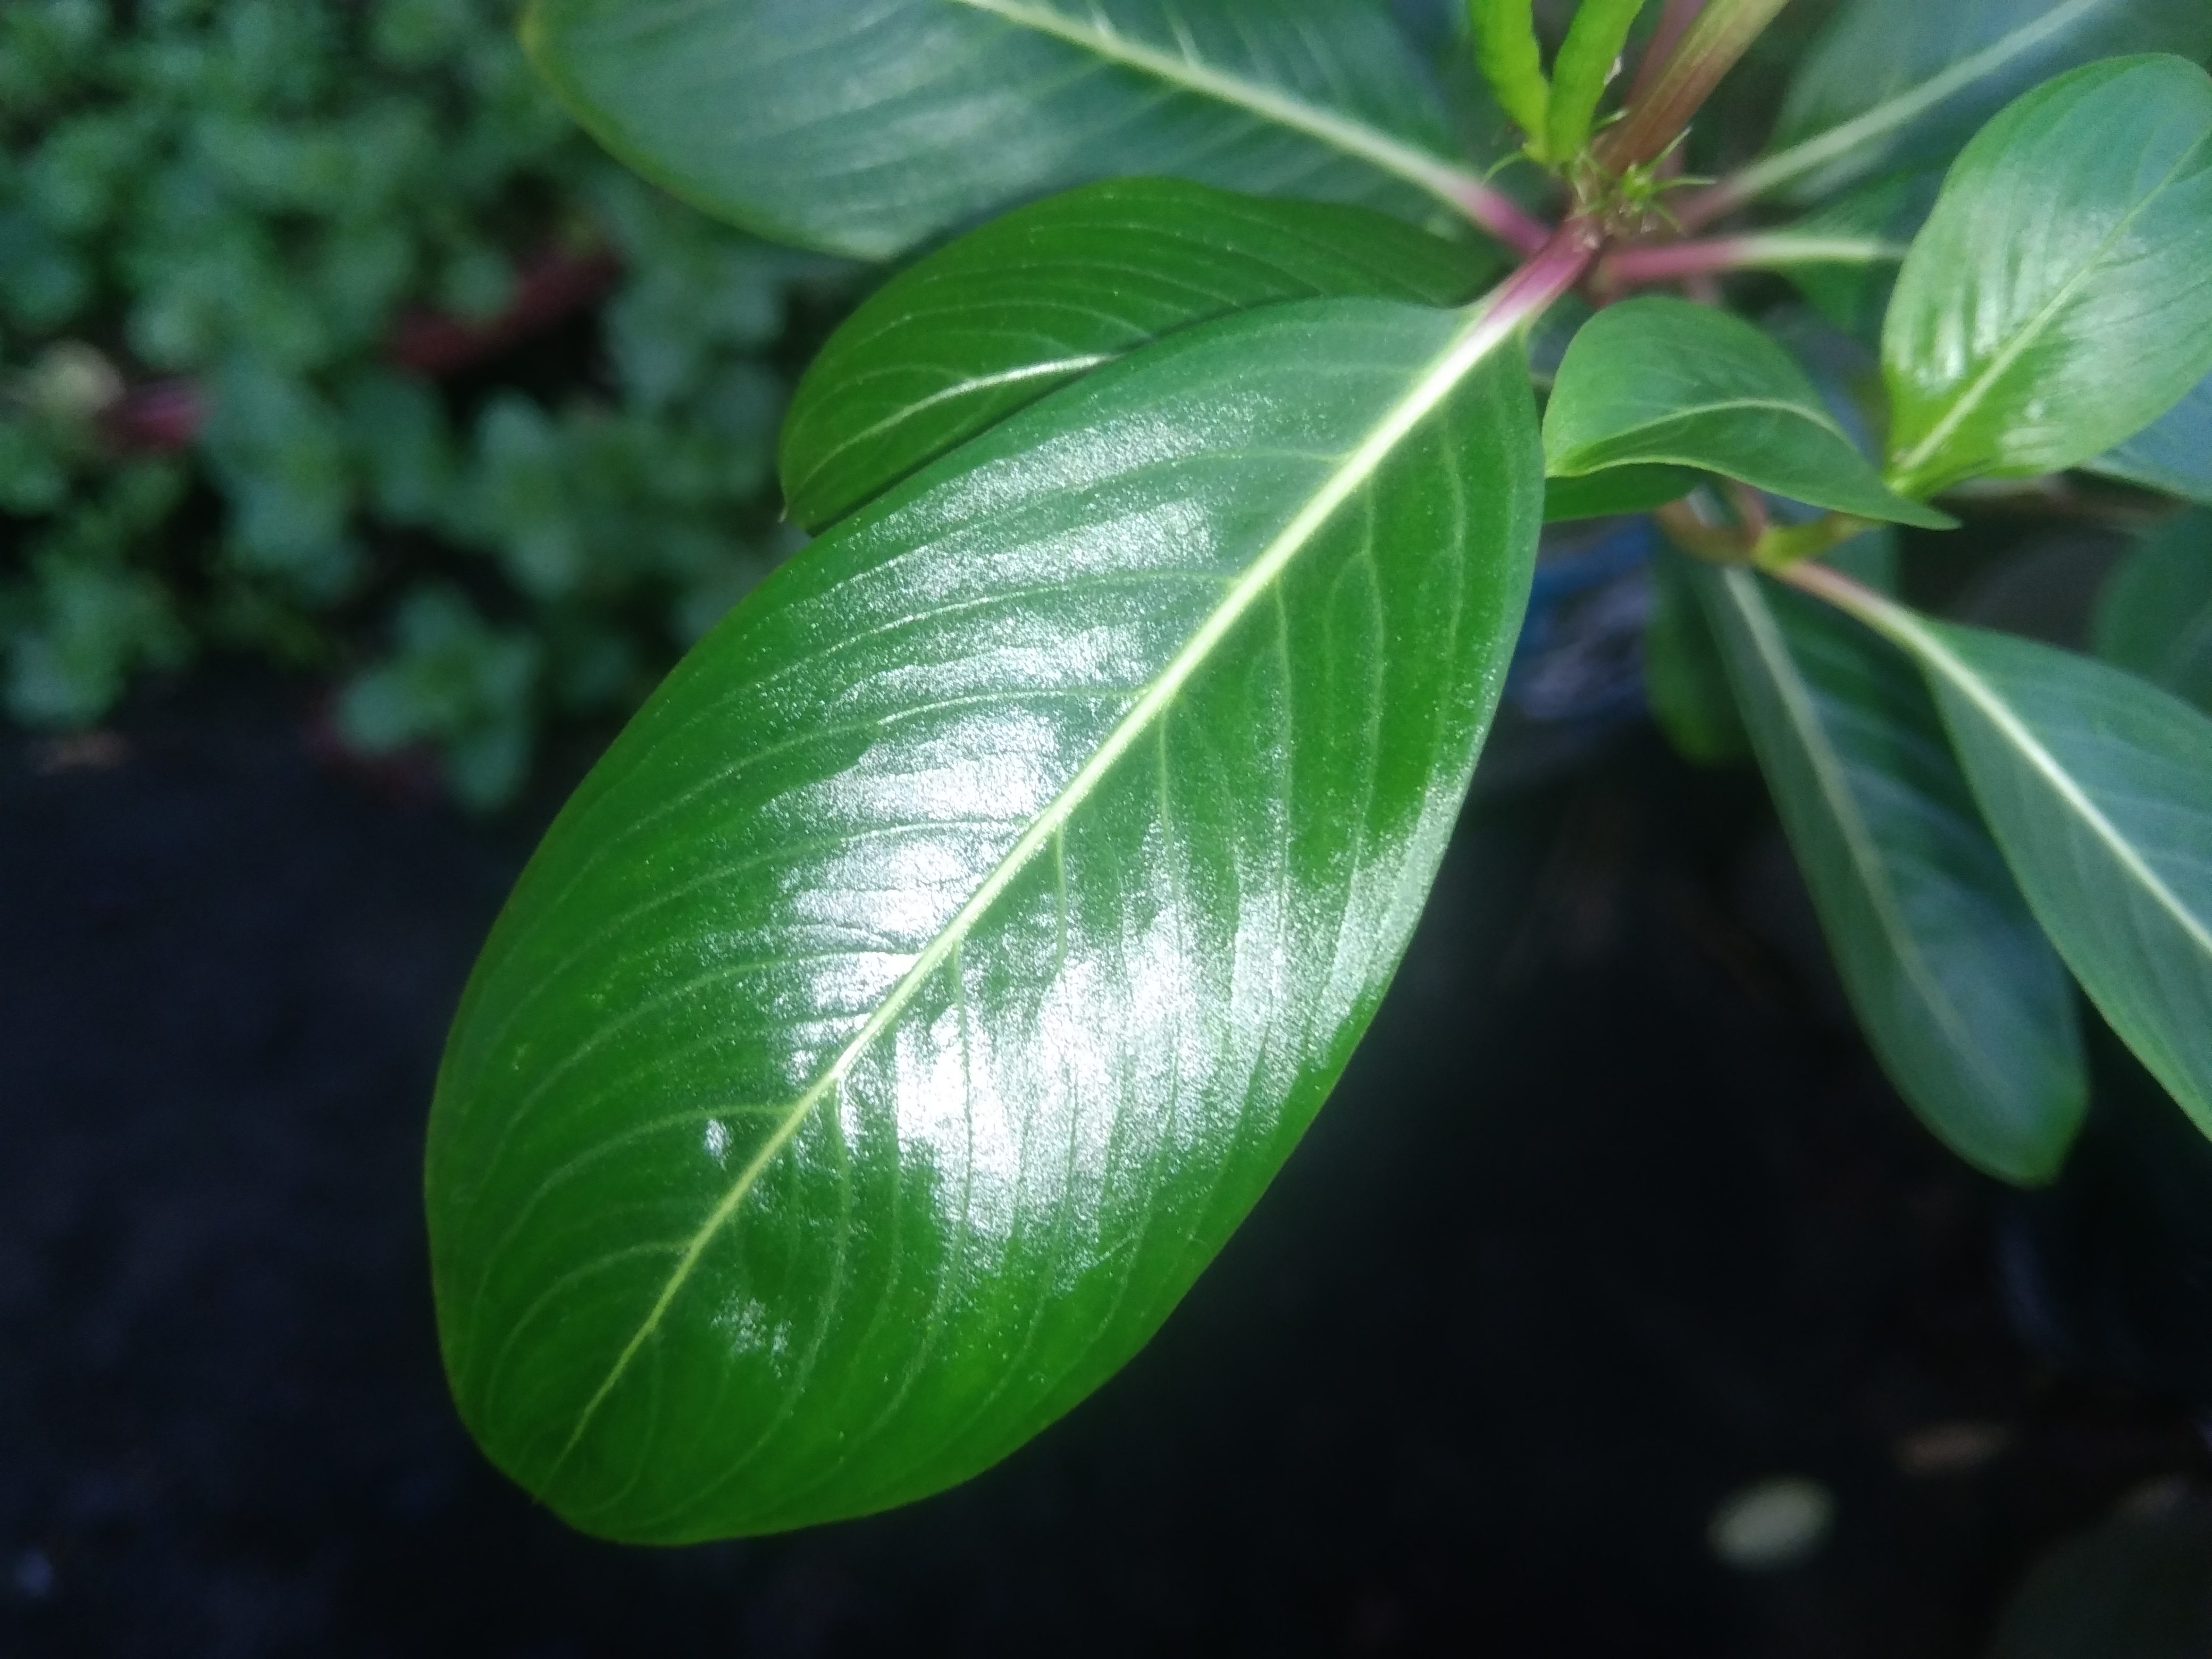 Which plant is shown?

rose periwinkle
